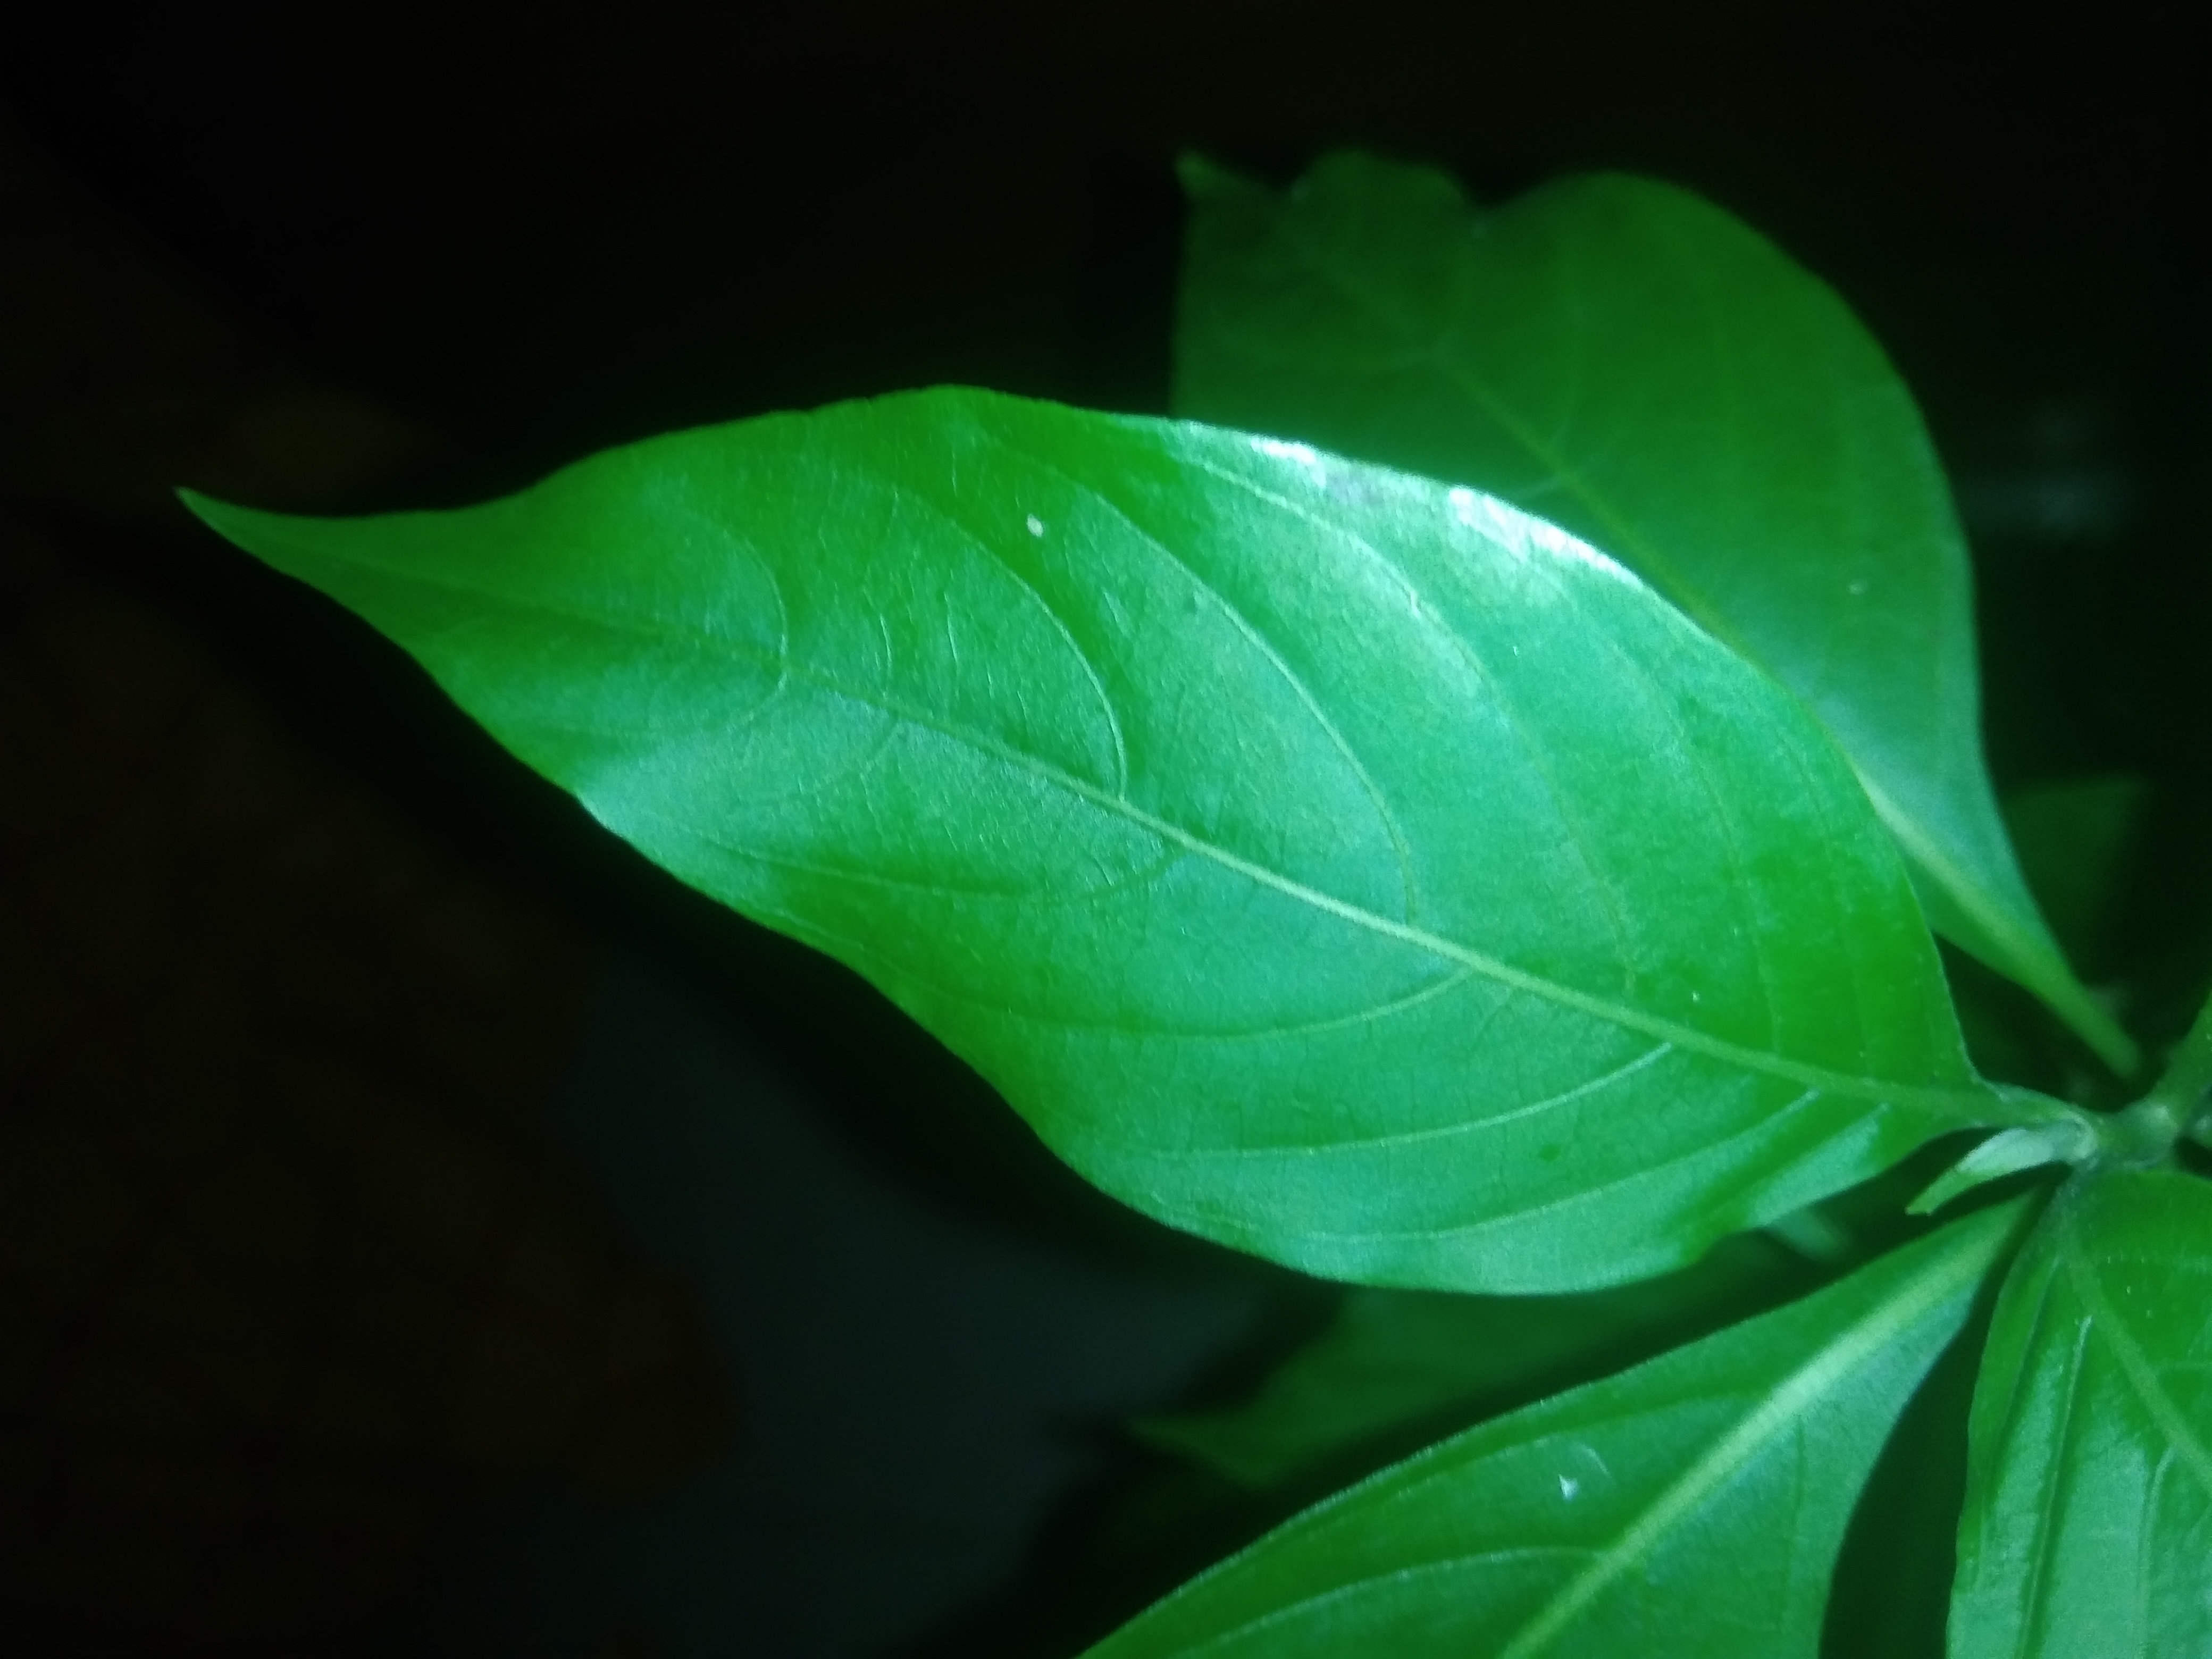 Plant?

vasaka
